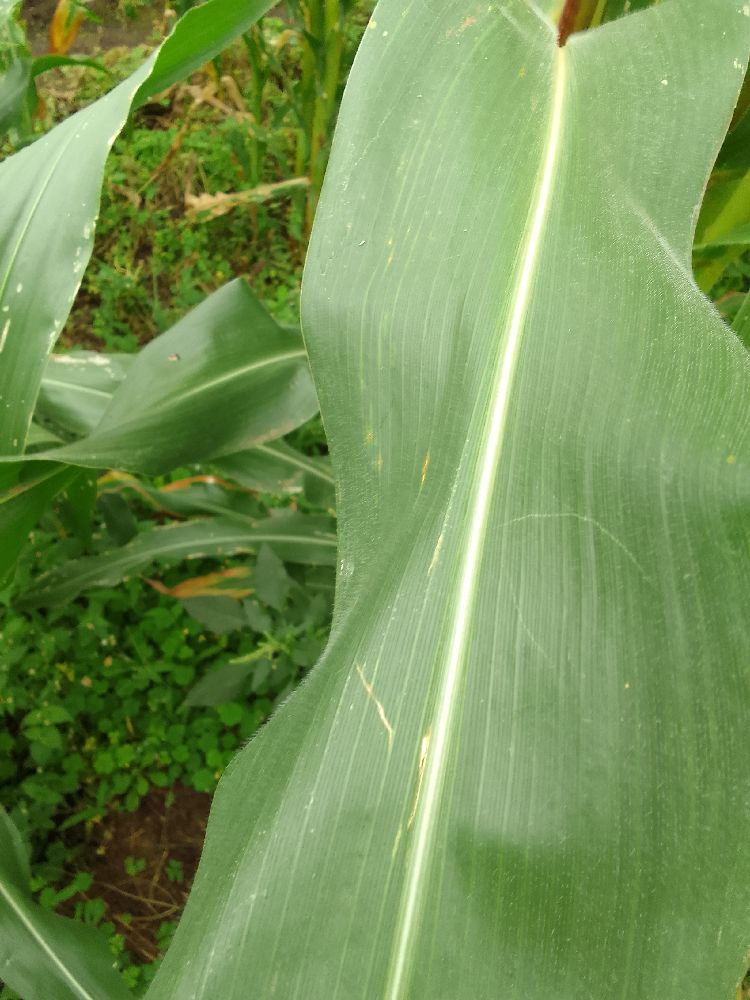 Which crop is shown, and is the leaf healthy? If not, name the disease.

maize, healthy
